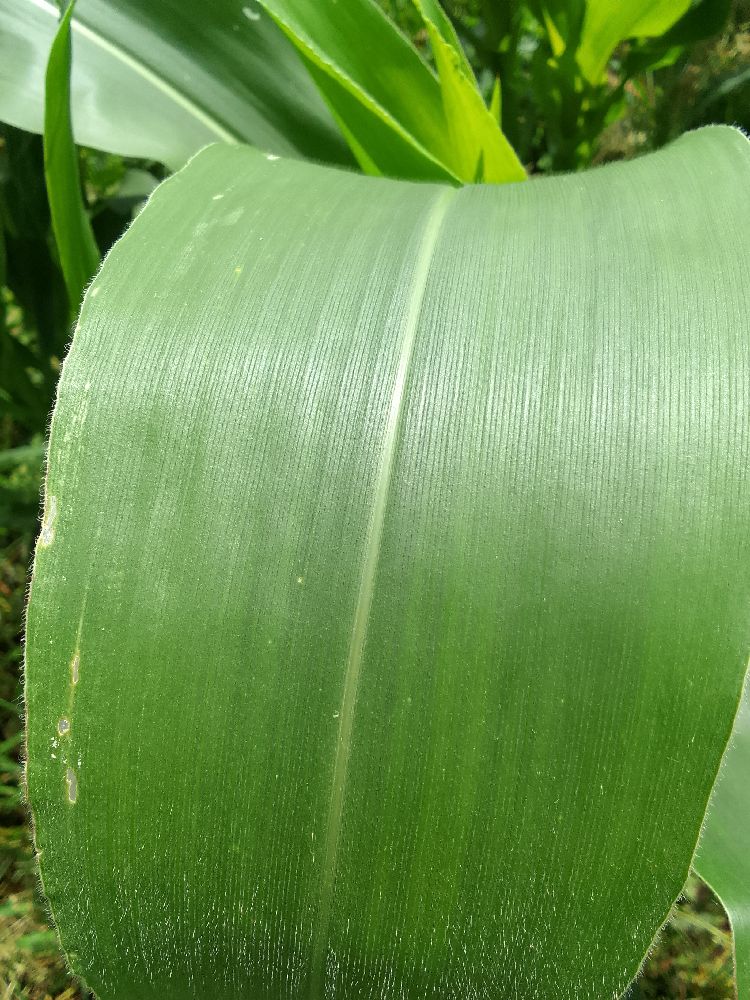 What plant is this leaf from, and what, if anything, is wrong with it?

maize, healthy
